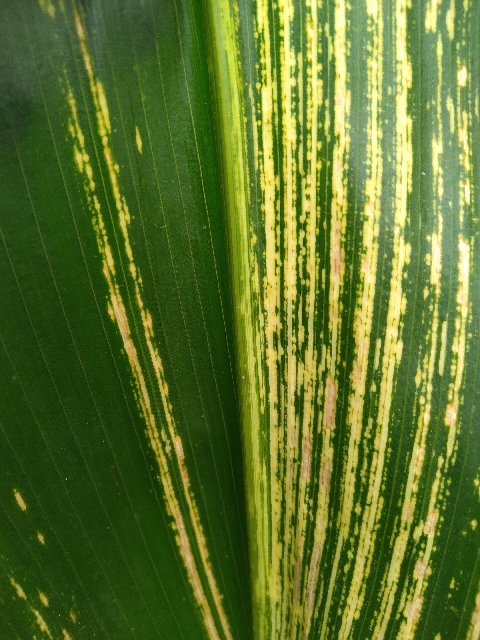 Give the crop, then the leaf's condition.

maize, maize streak virus
